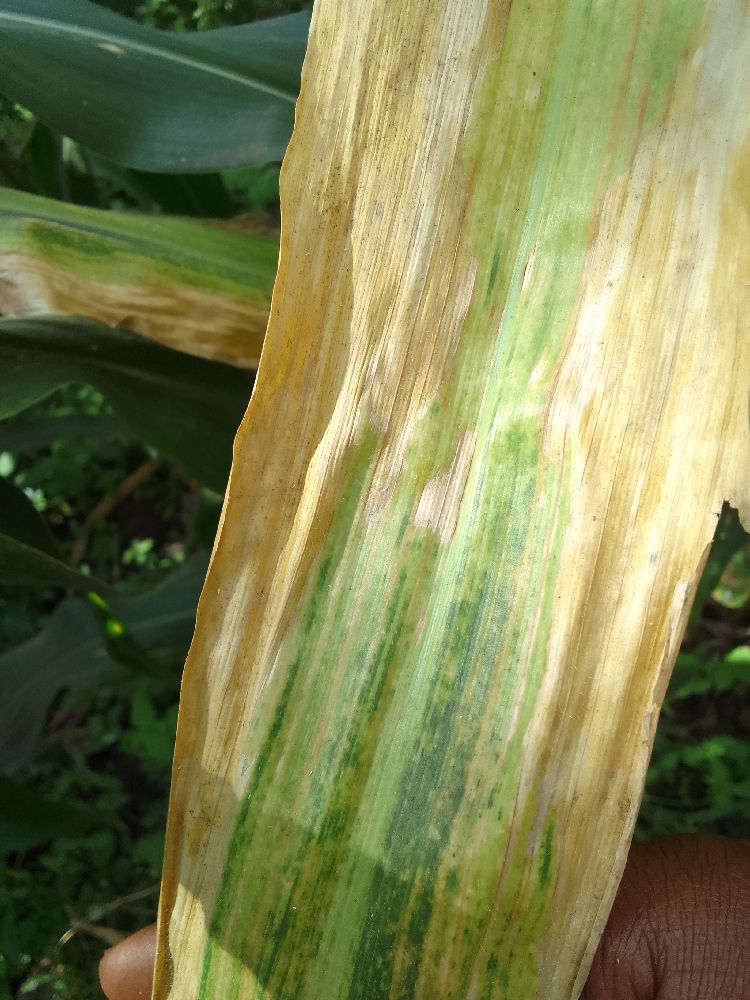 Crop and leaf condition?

maize, maize lethal necrosis
